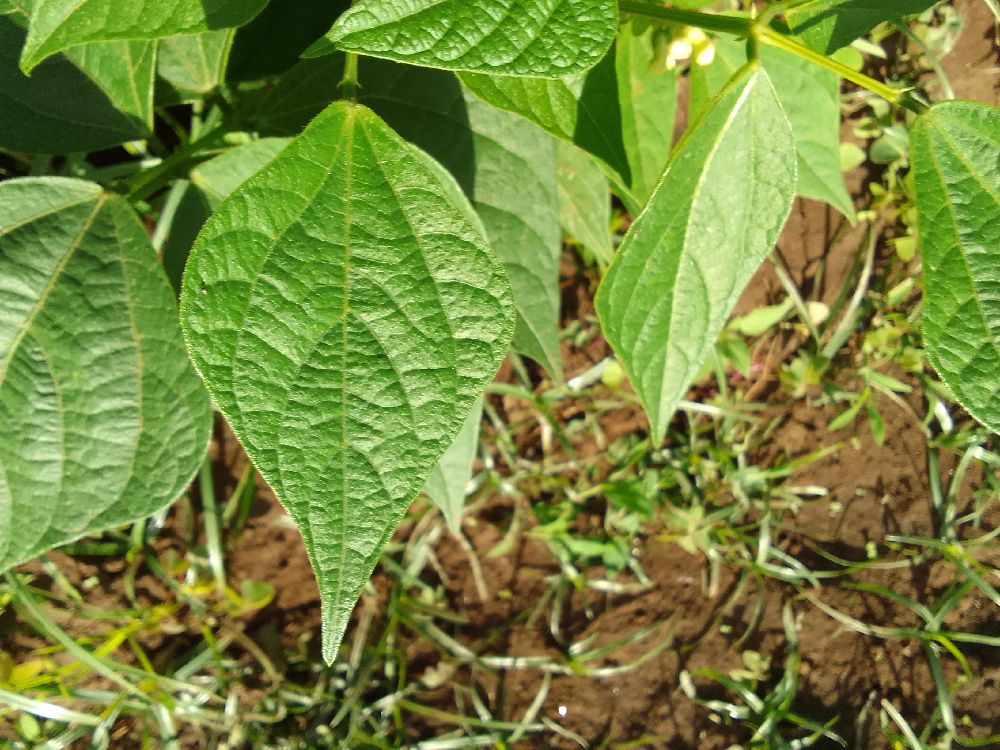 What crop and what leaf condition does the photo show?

common bean, healthy
